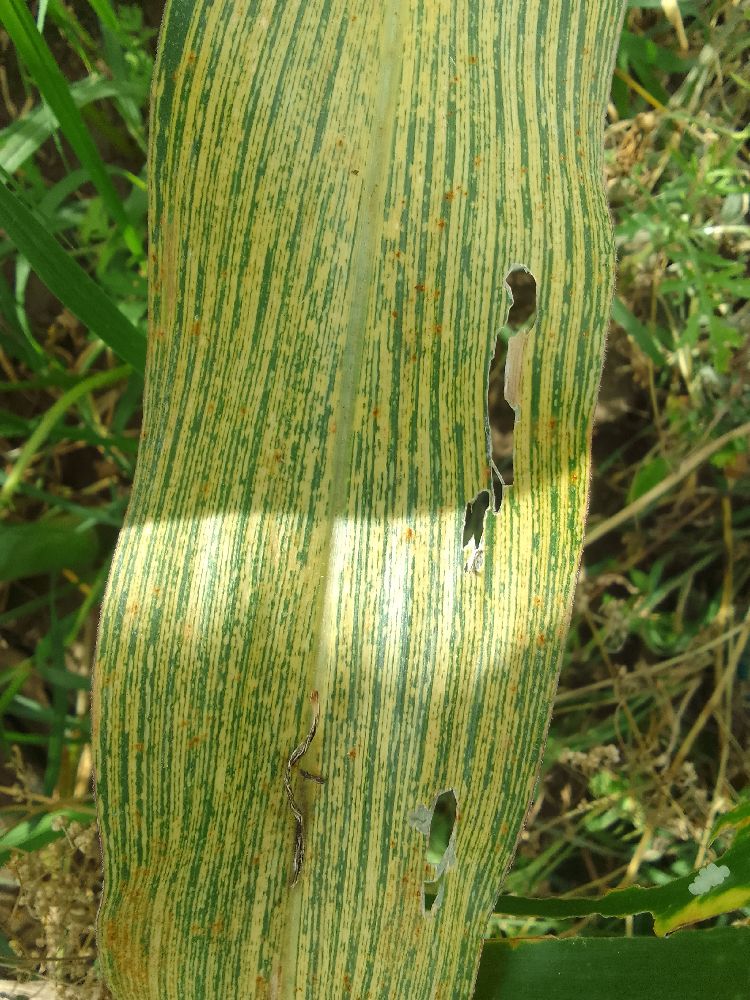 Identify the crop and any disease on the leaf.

maize, maize streak virus
